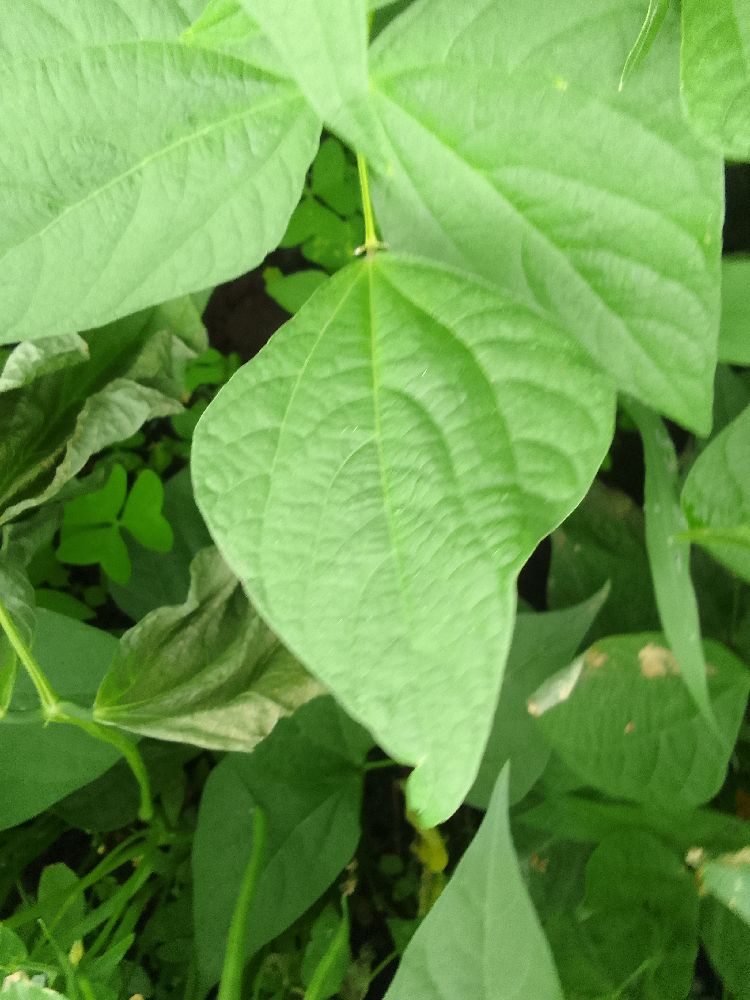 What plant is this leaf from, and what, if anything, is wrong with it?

common bean, healthy
